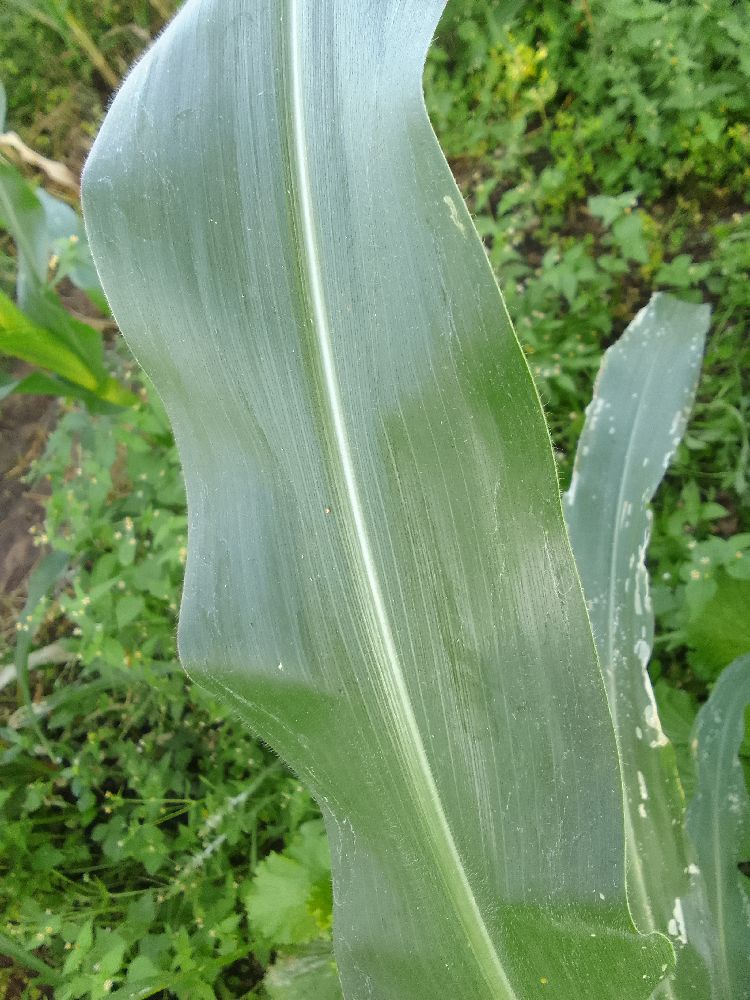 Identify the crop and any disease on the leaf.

maize, healthy
